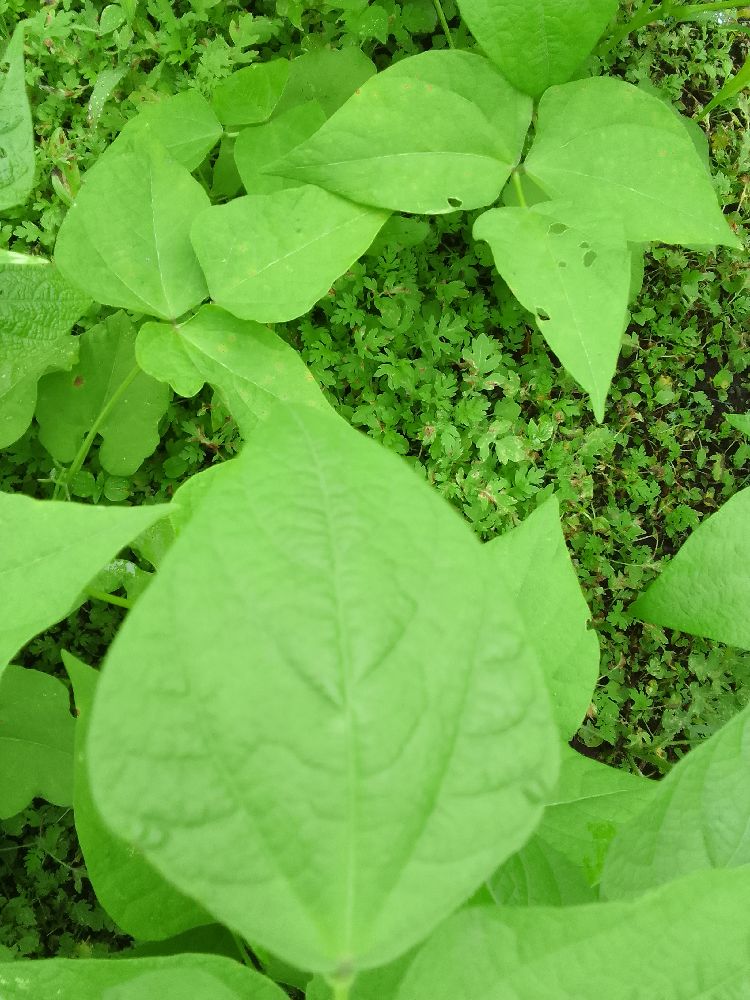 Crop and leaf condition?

common bean, healthy
